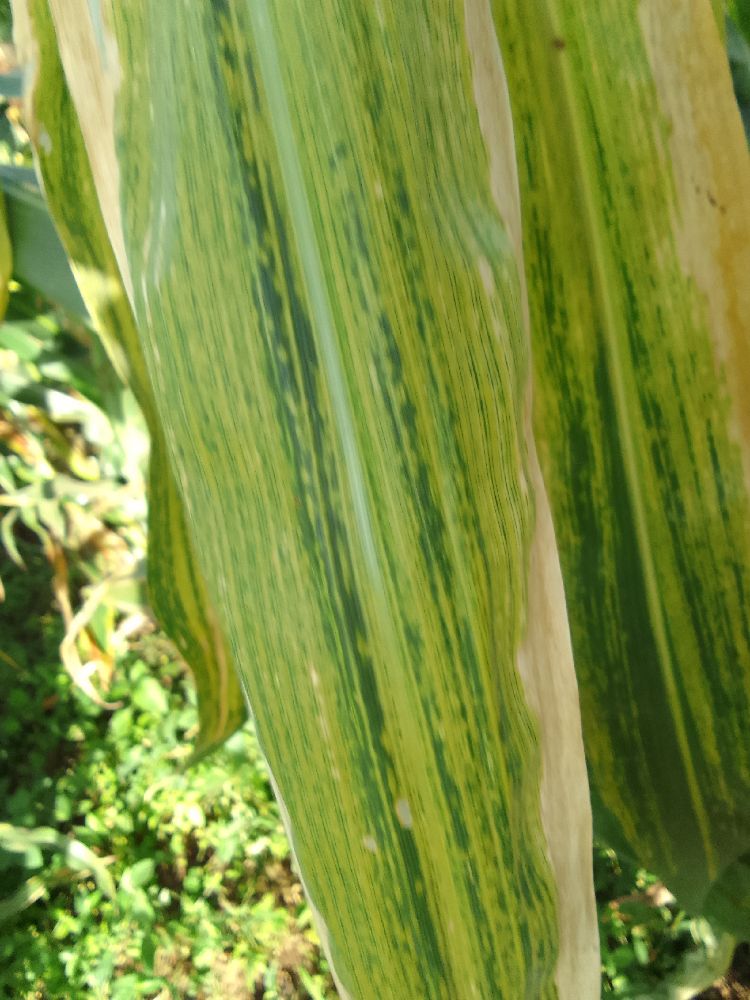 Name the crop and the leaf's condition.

maize, maize lethal necrosis
